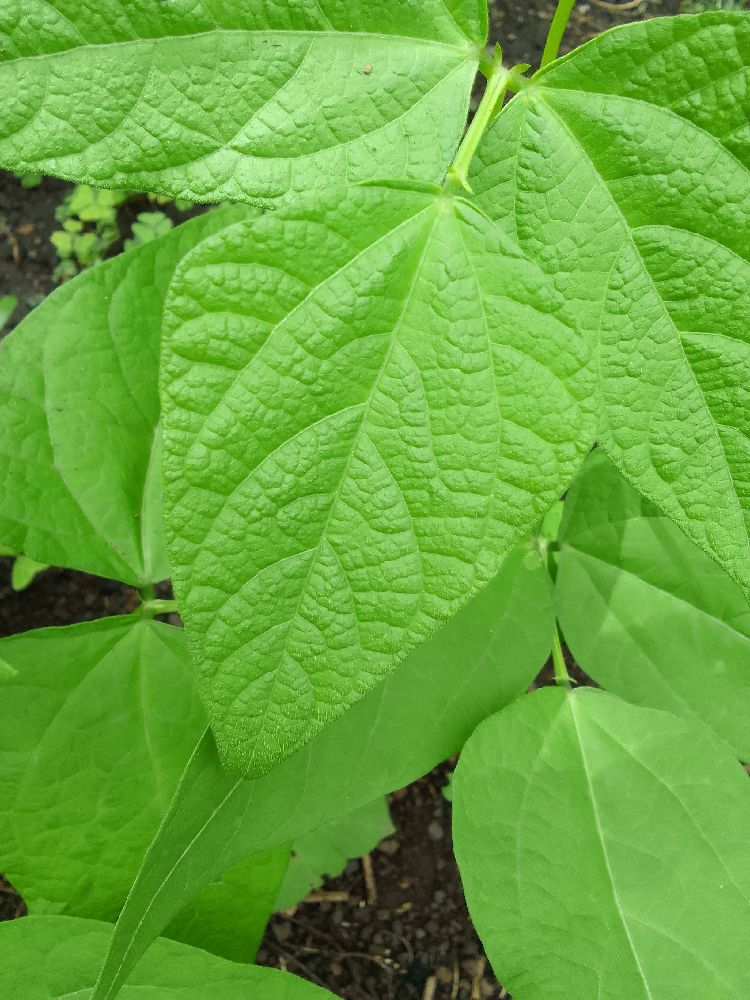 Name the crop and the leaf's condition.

common bean, healthy
